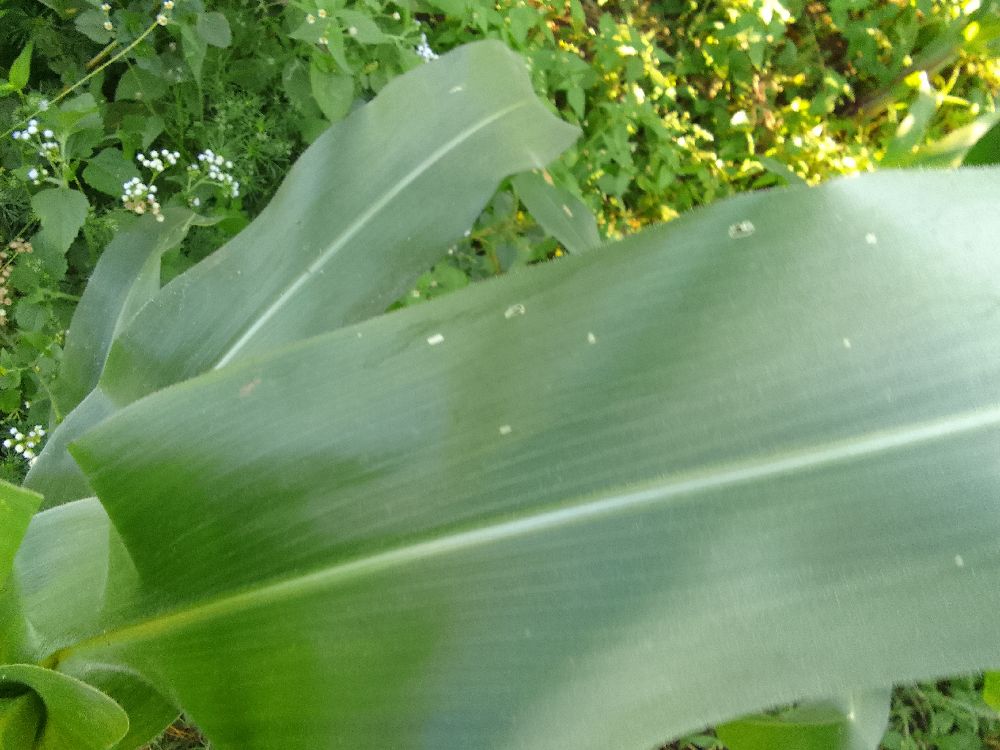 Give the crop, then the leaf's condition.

maize, healthy
